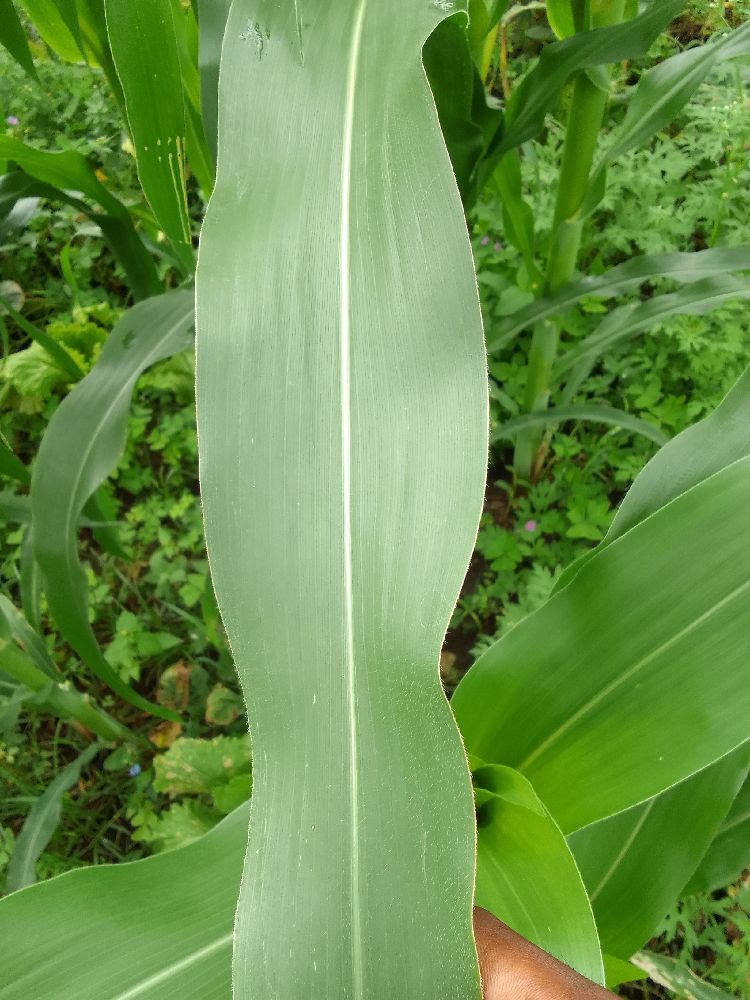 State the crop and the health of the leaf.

maize, healthy
